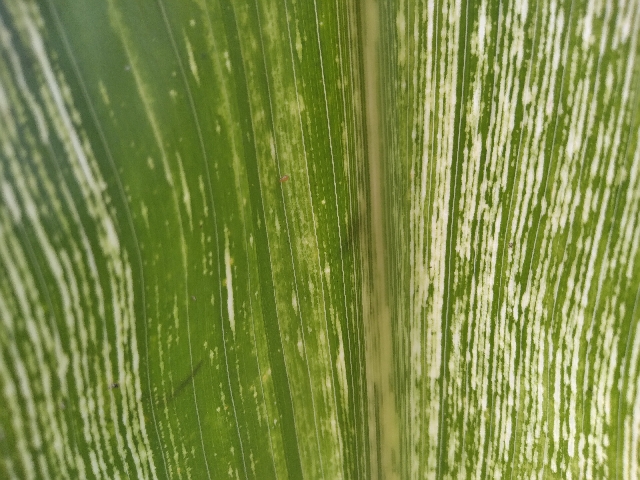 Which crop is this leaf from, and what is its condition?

maize, maize streak virus
